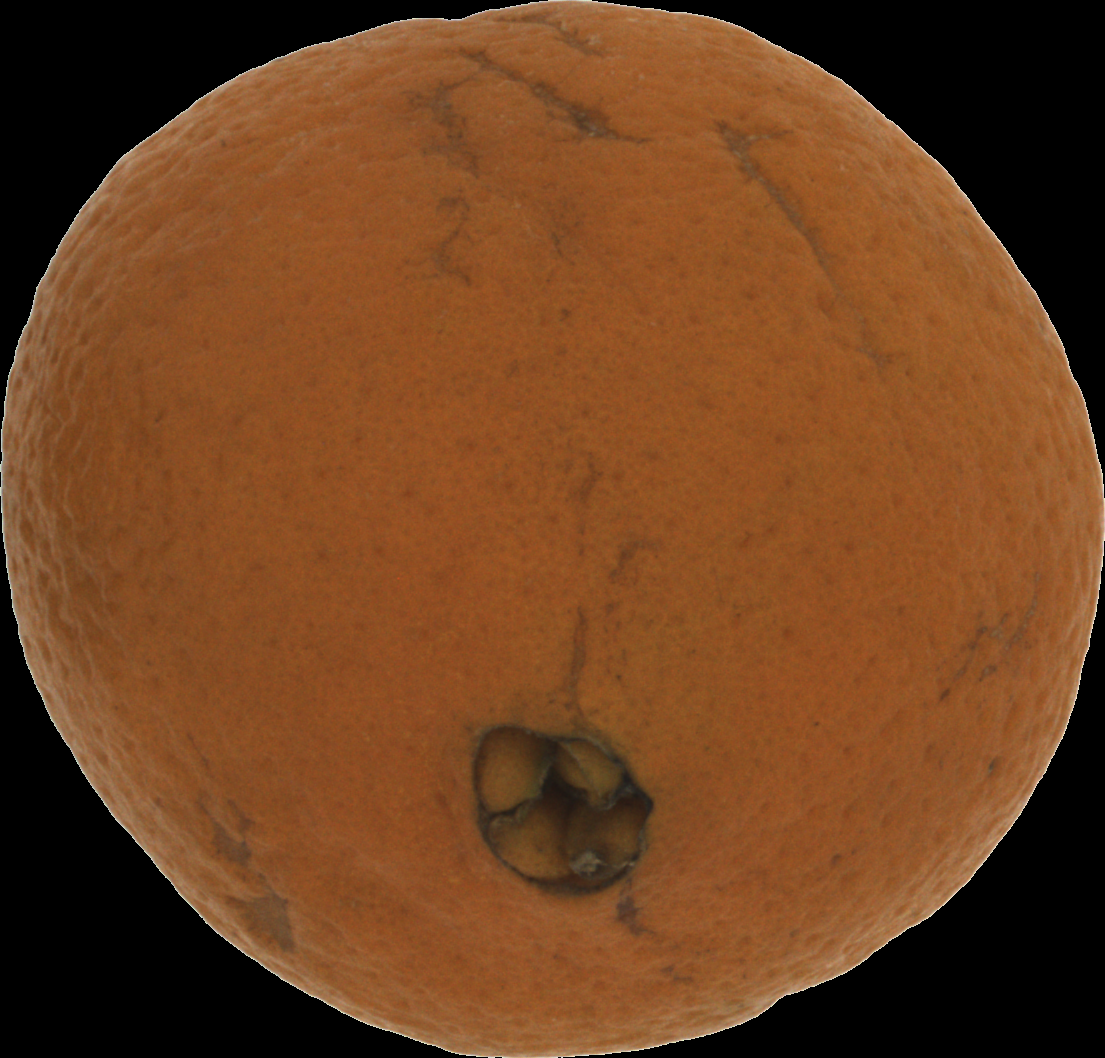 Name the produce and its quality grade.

orange, bad
